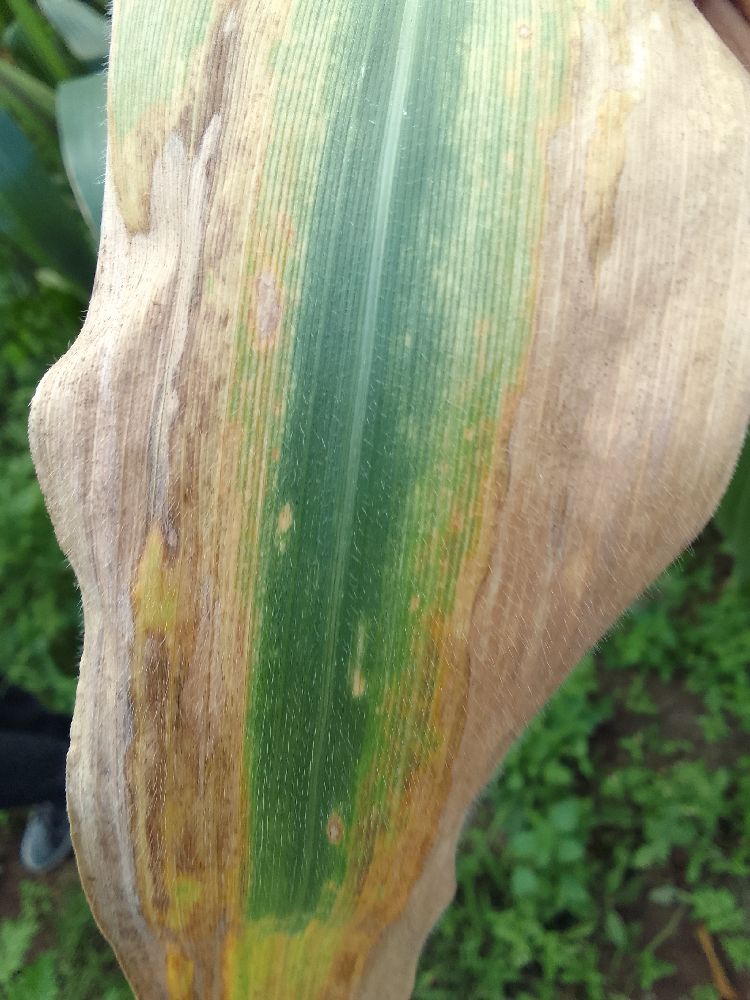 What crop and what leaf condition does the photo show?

maize, maize lethal necrosis
